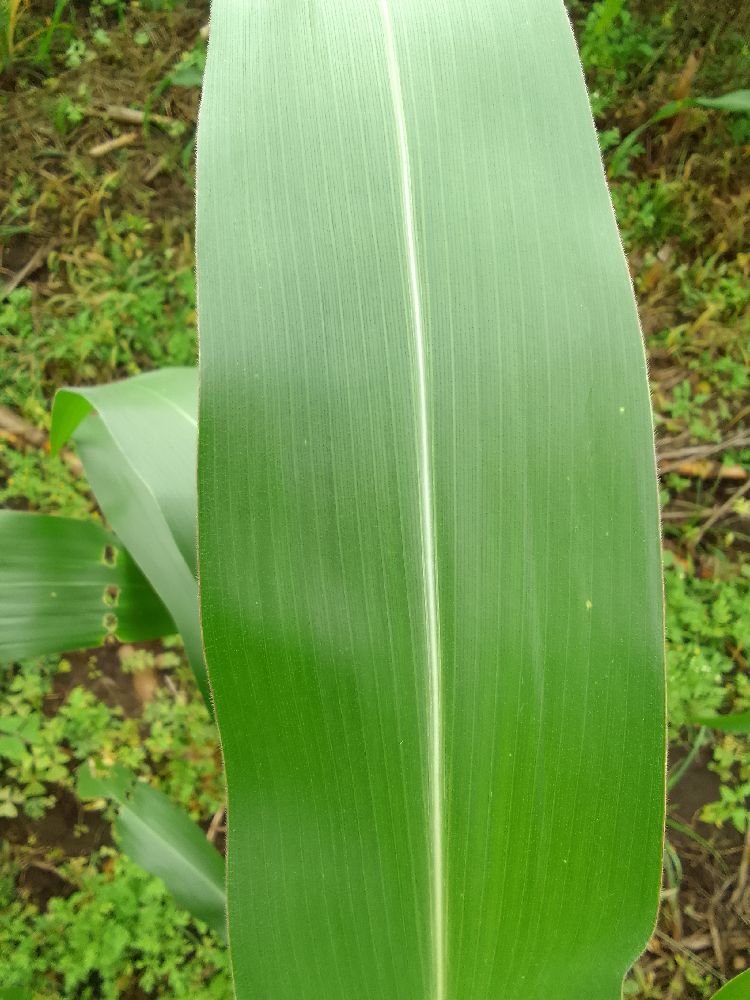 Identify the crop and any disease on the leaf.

maize, healthy
